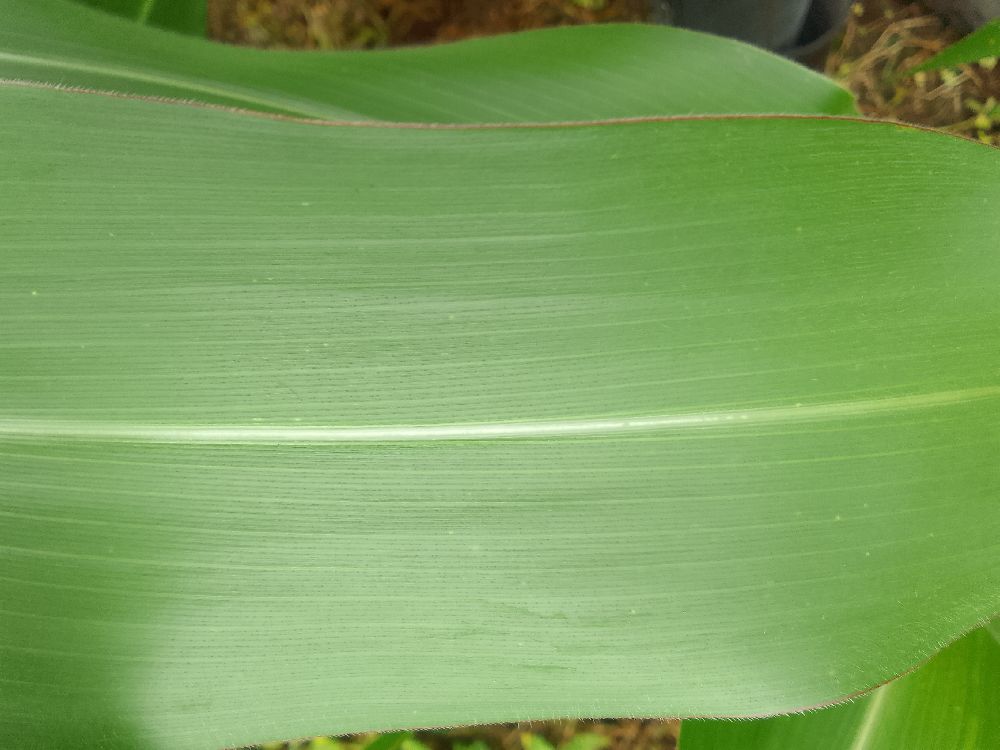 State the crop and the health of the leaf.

maize, healthy
